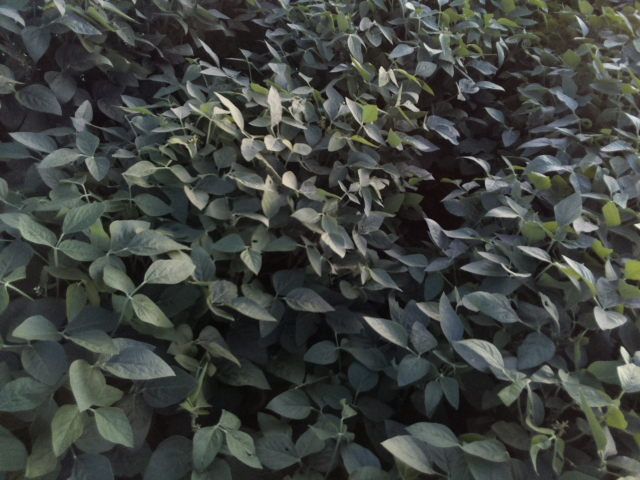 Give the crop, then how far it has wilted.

soybean, leaves with no wilting
